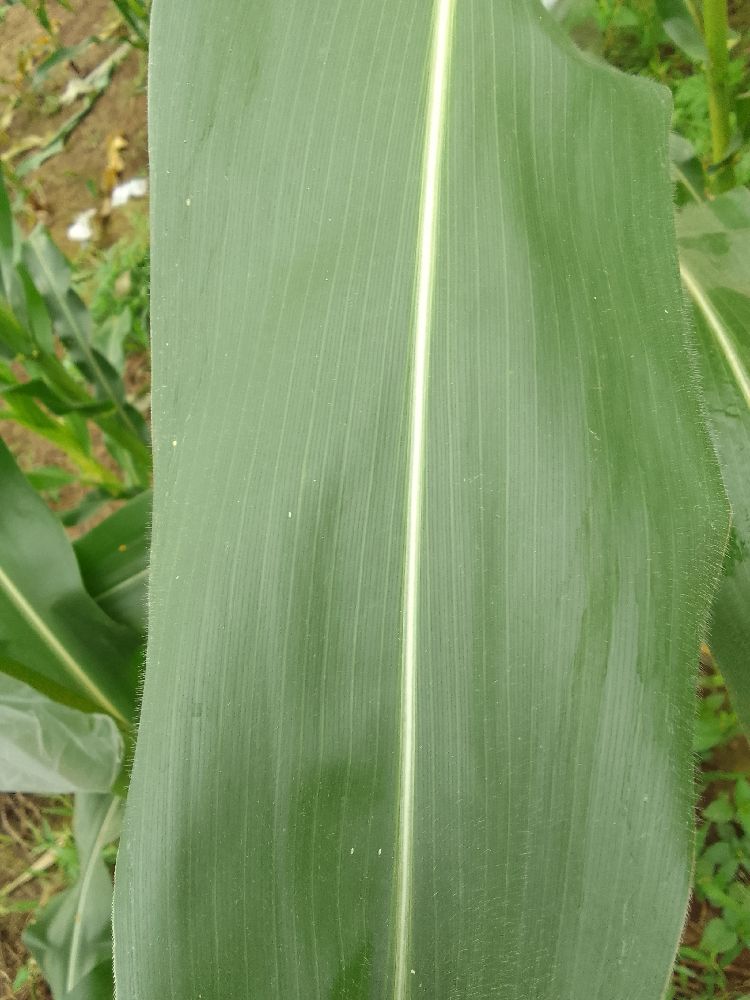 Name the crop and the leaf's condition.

maize, healthy
